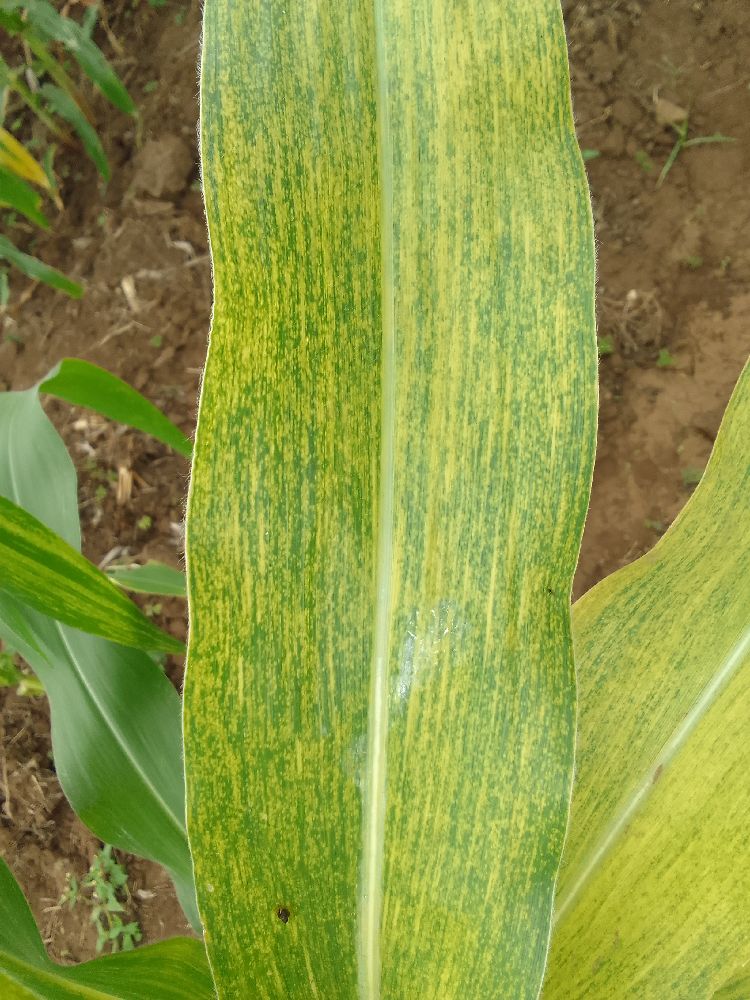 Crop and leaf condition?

maize, maize lethal necrosis
